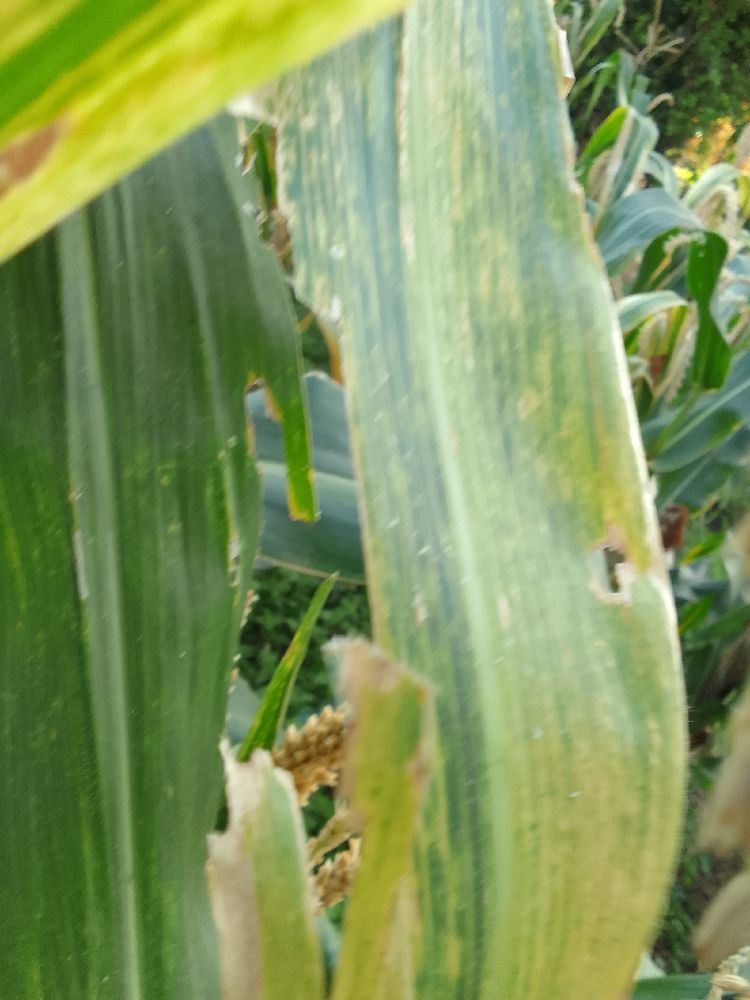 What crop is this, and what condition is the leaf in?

maize, maize lethal necrosis
